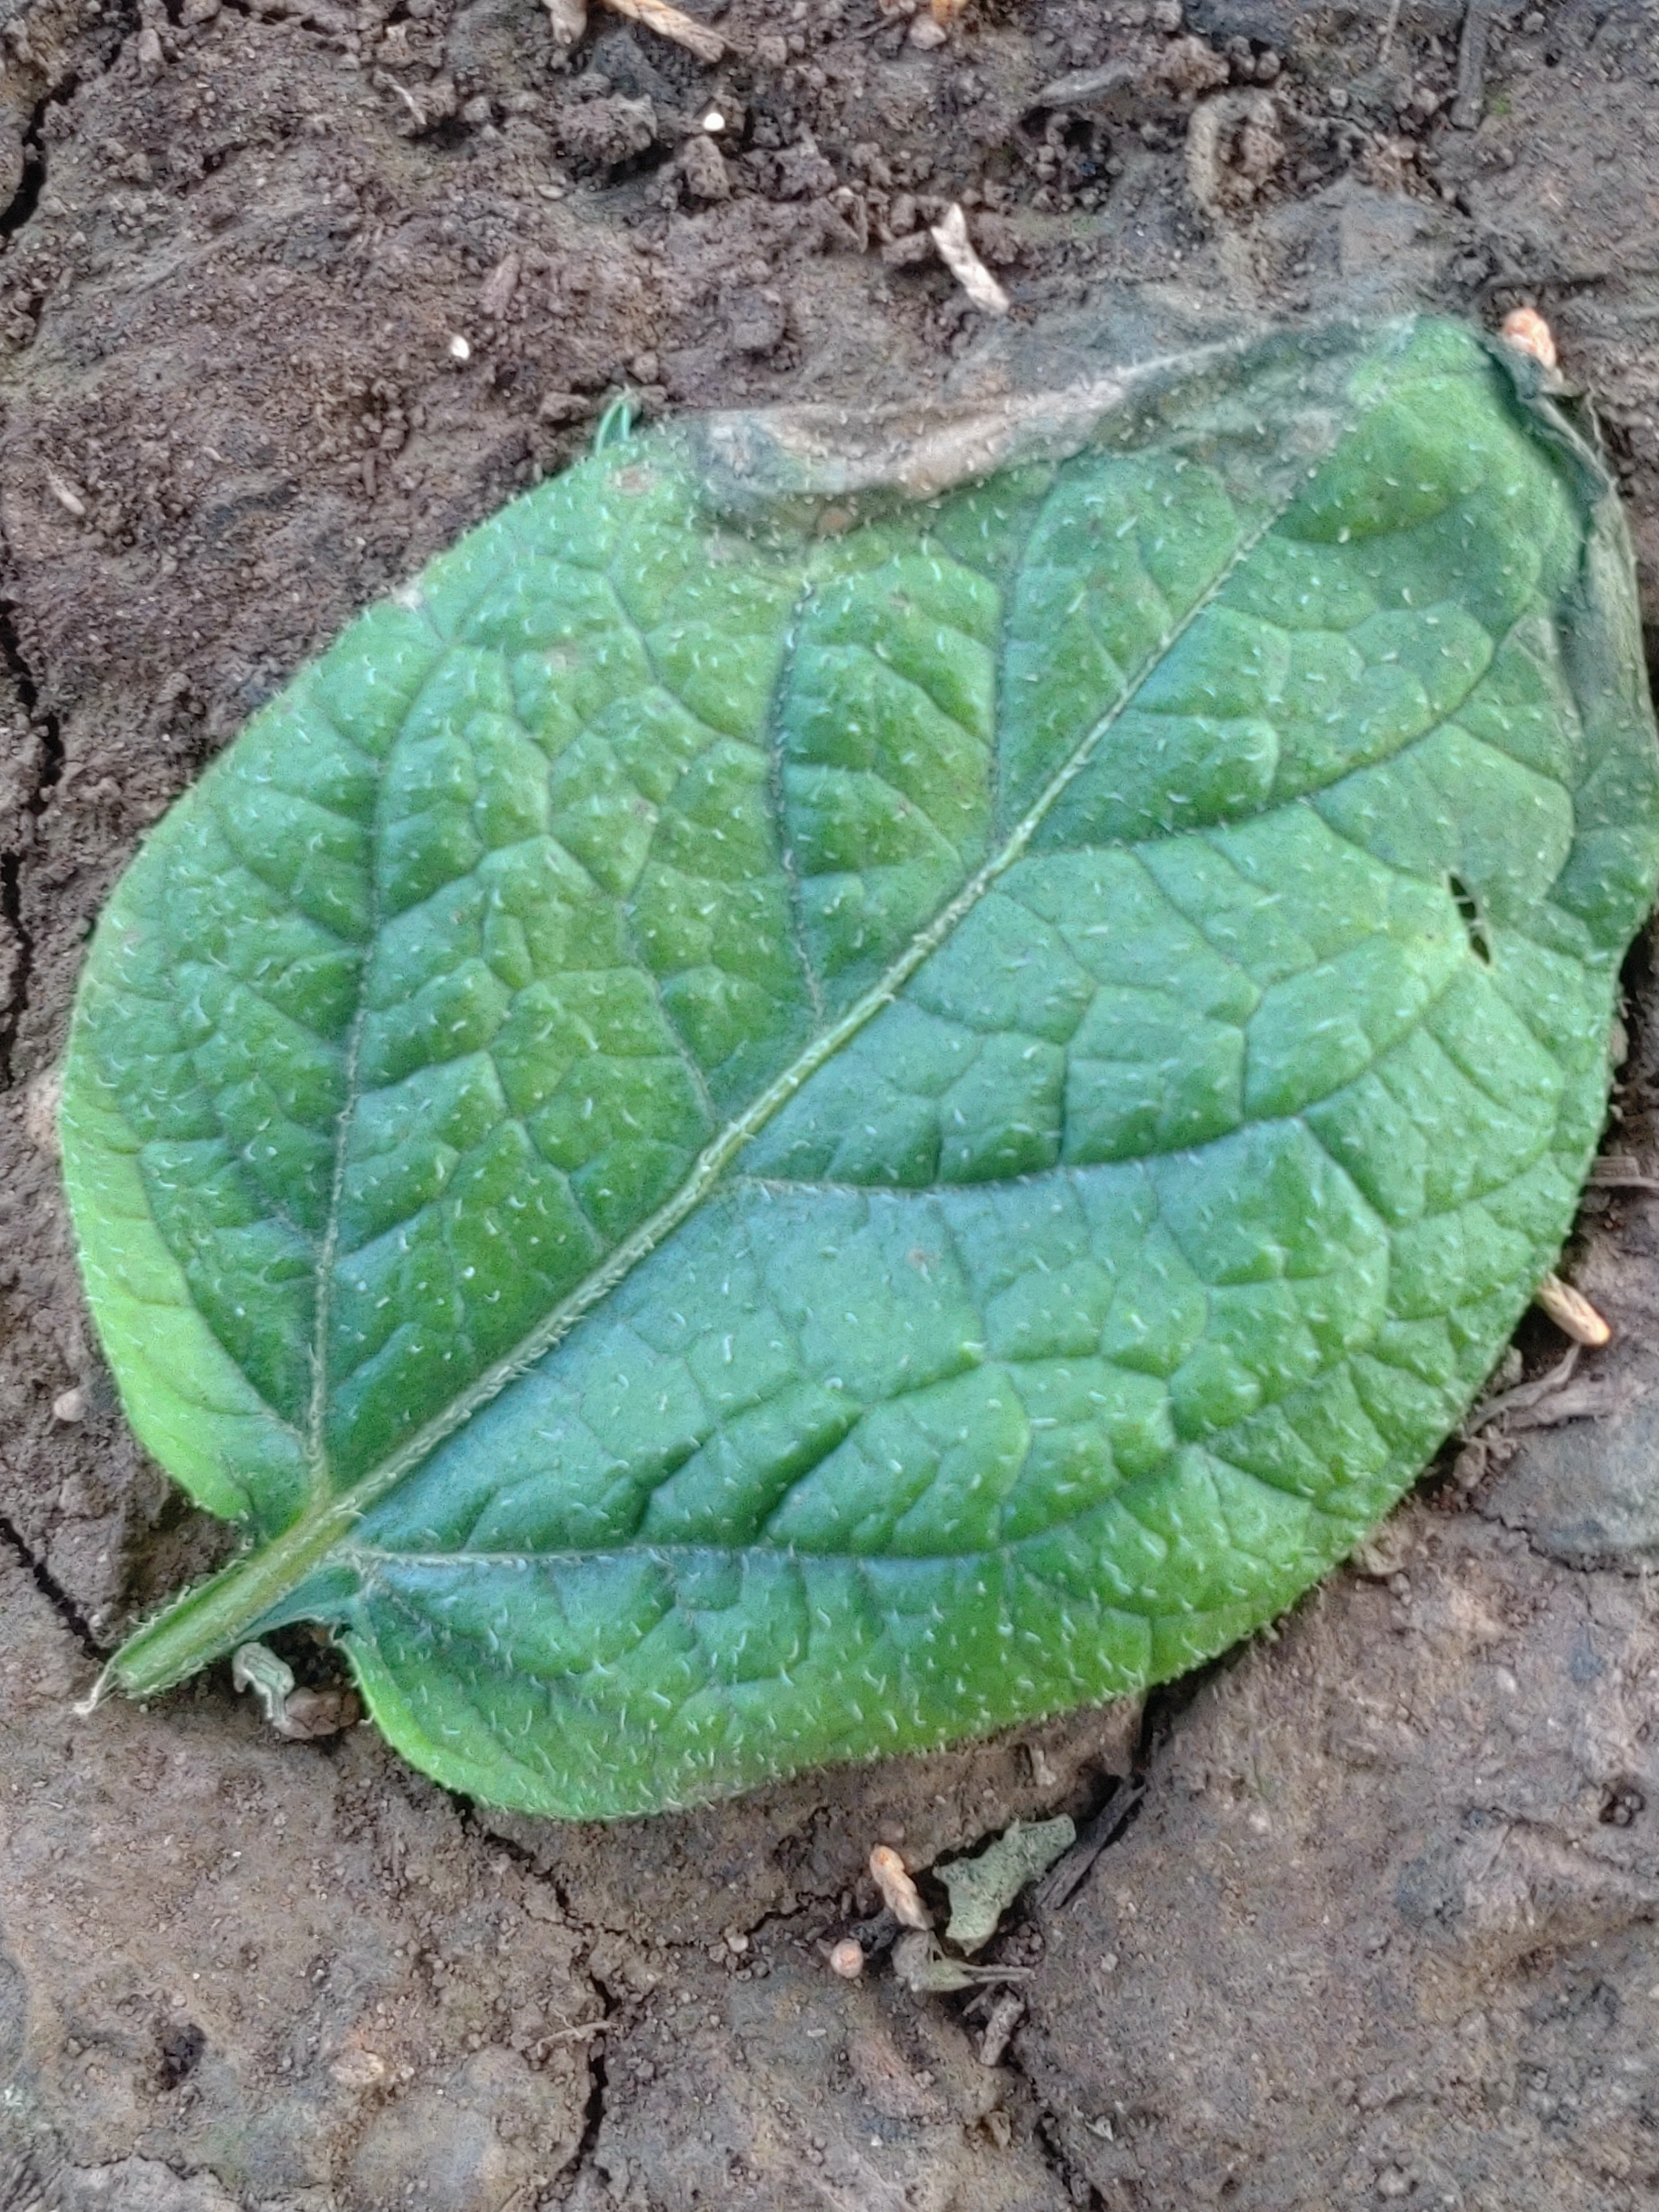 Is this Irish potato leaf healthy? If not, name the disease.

early blight
